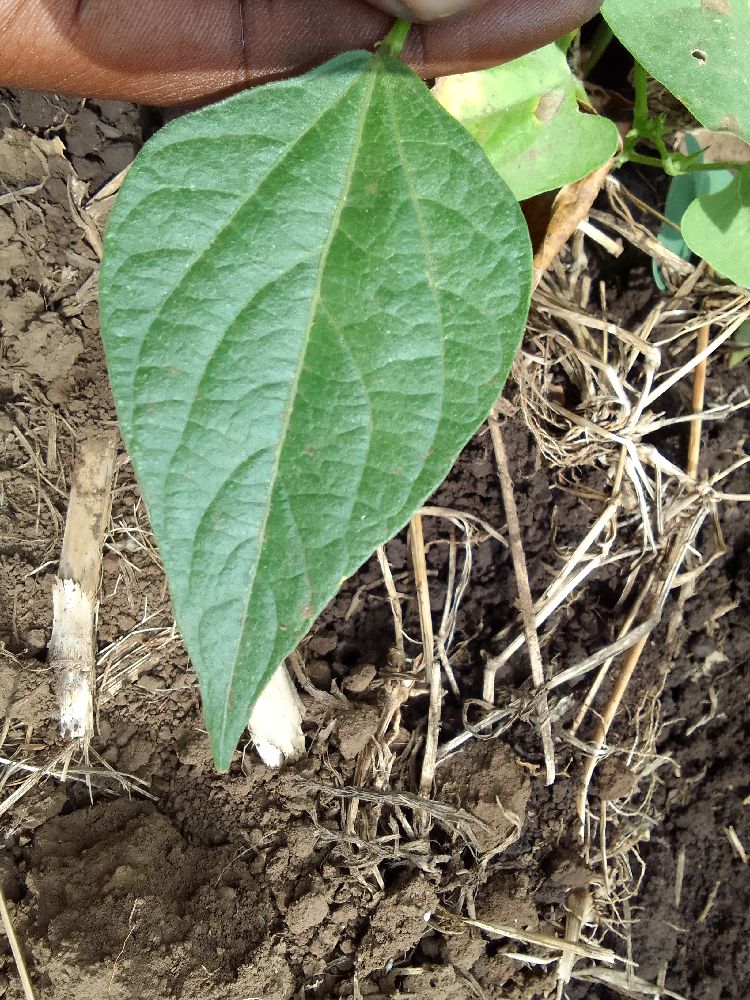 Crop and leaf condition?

common bean, healthy
